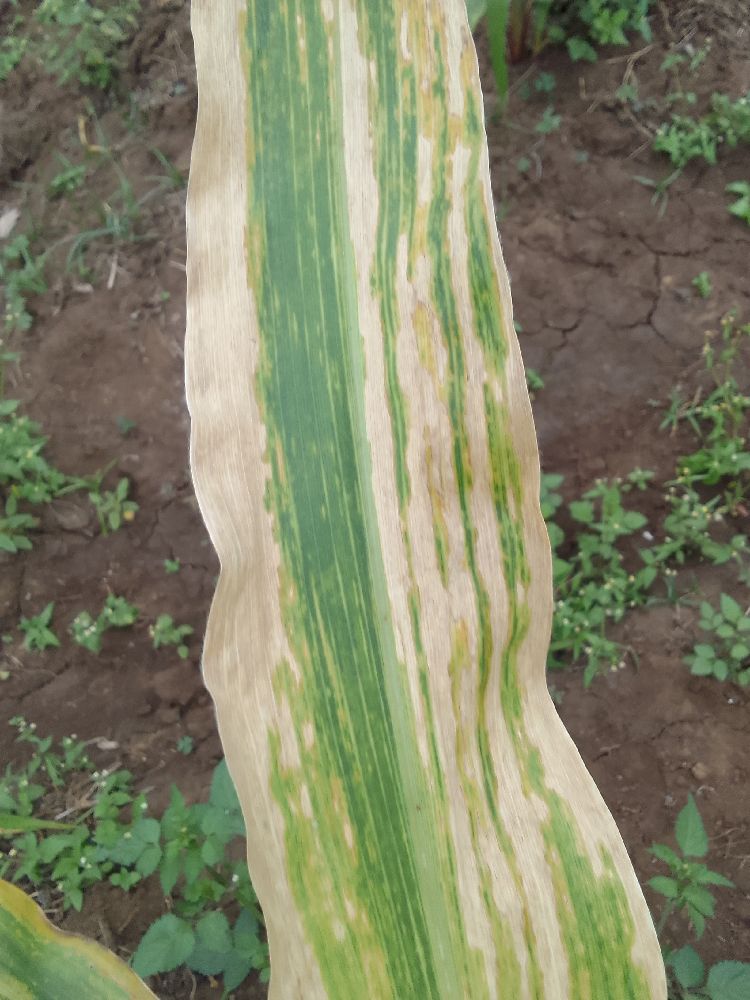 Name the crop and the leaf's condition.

maize, maize lethal necrosis
